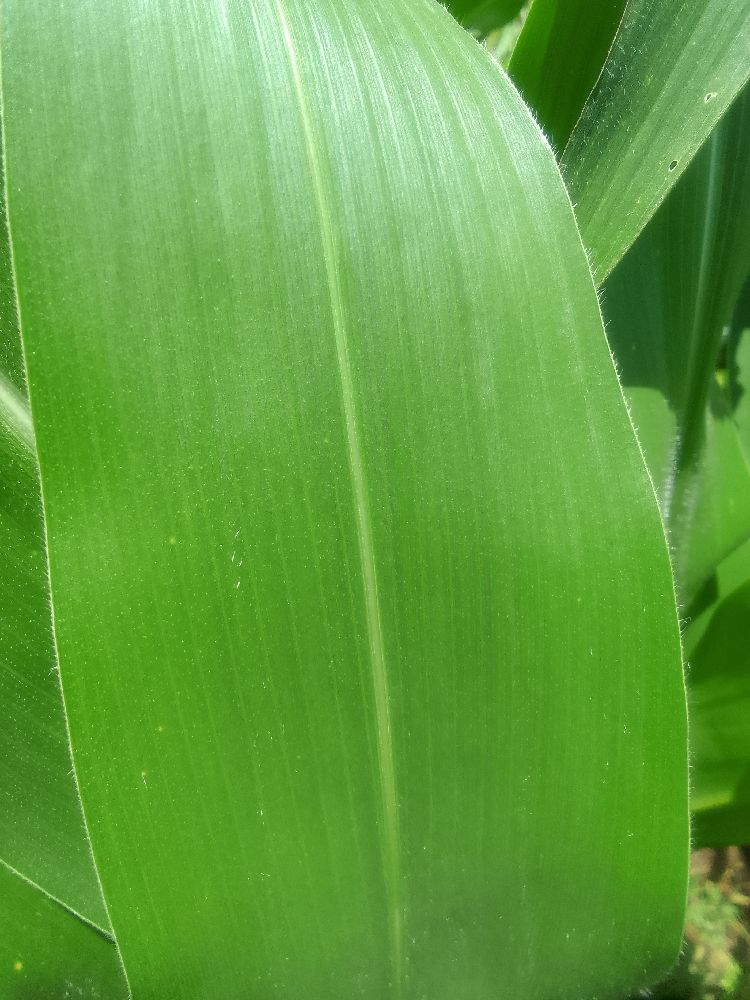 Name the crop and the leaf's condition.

maize, healthy
